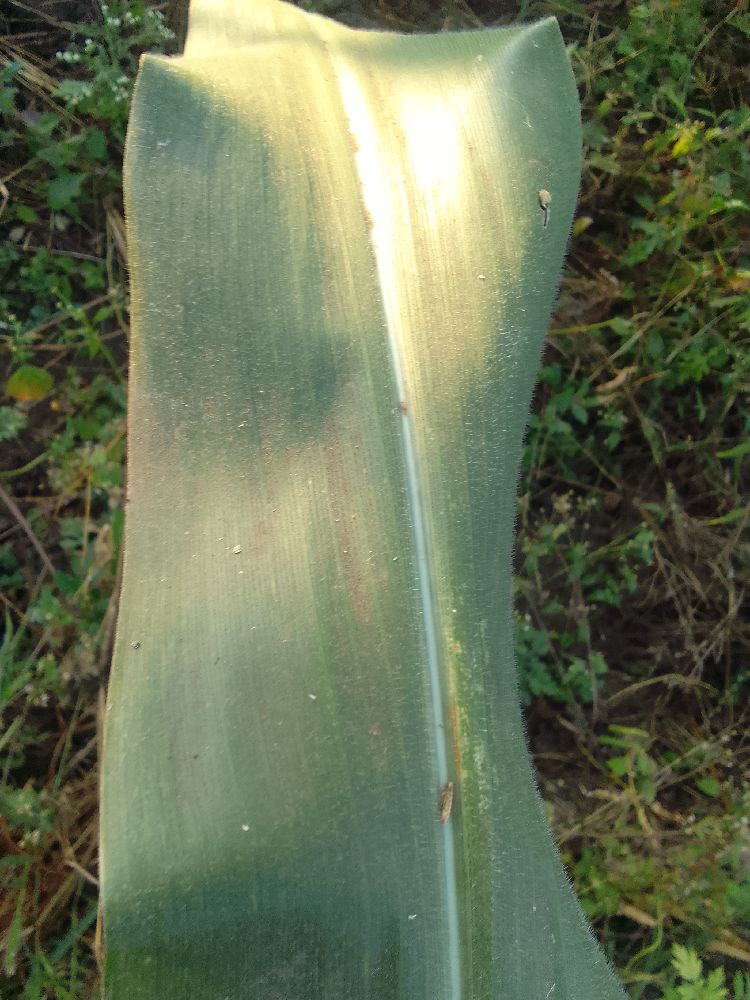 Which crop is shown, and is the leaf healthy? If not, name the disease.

maize, healthy
